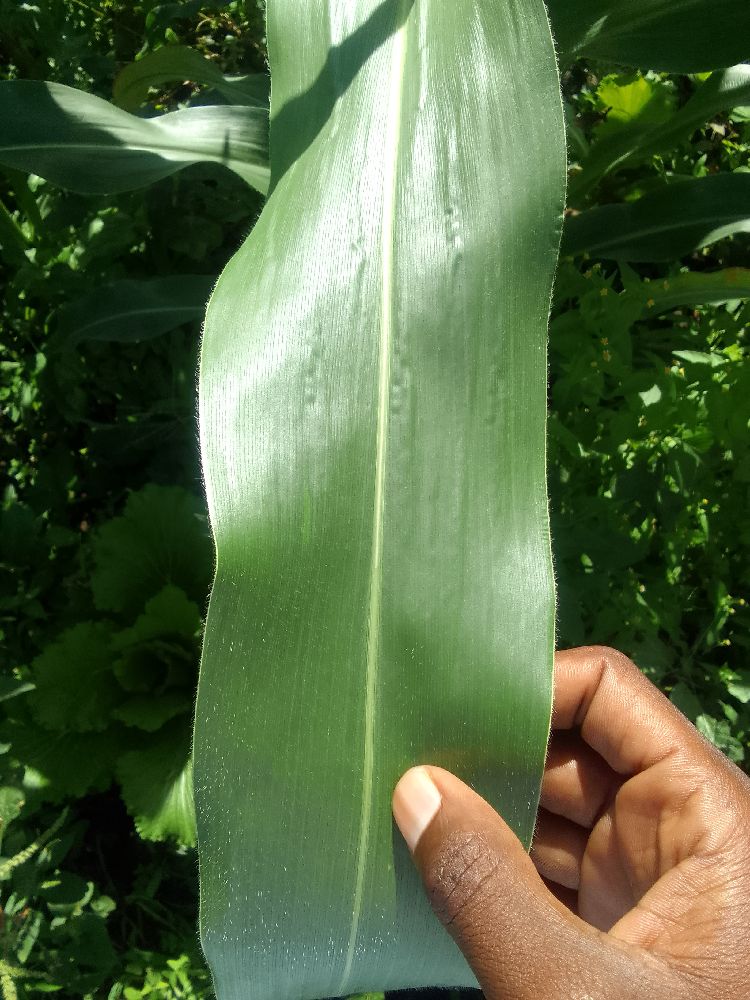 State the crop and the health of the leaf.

maize, healthy
